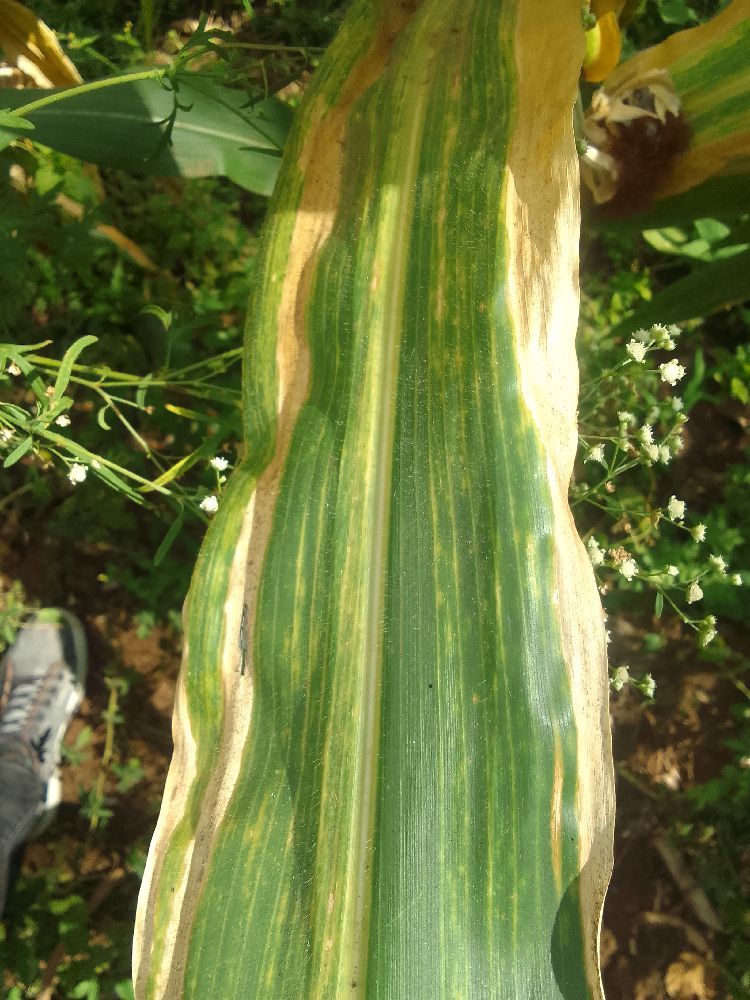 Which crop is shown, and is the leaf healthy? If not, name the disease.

maize, maize lethal necrosis
